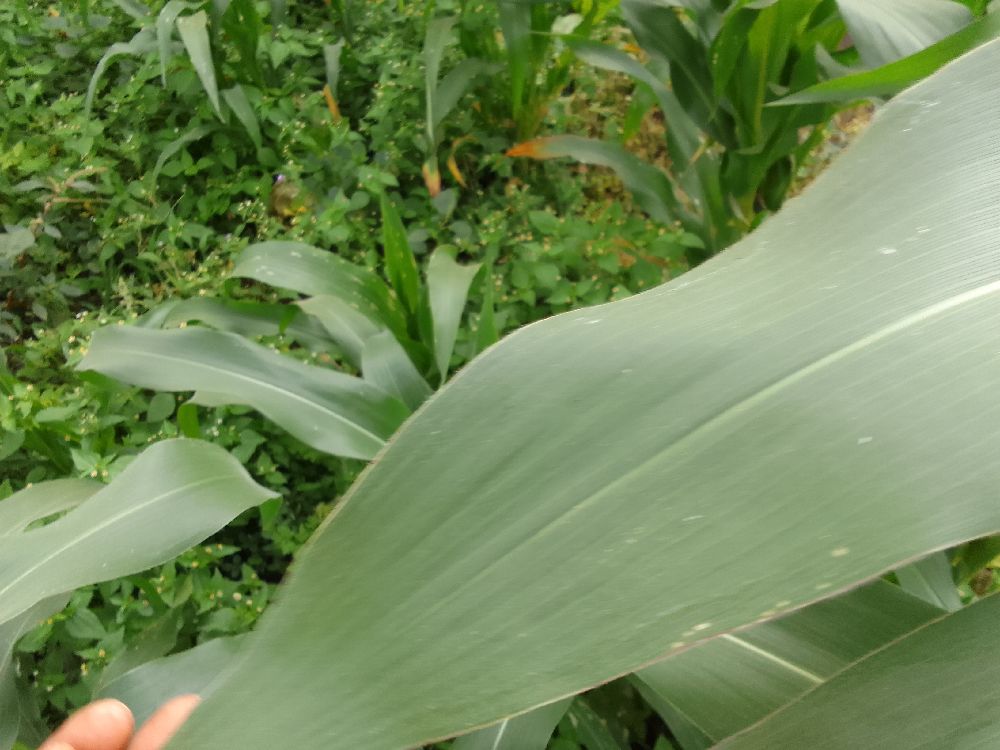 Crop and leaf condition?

maize, healthy
